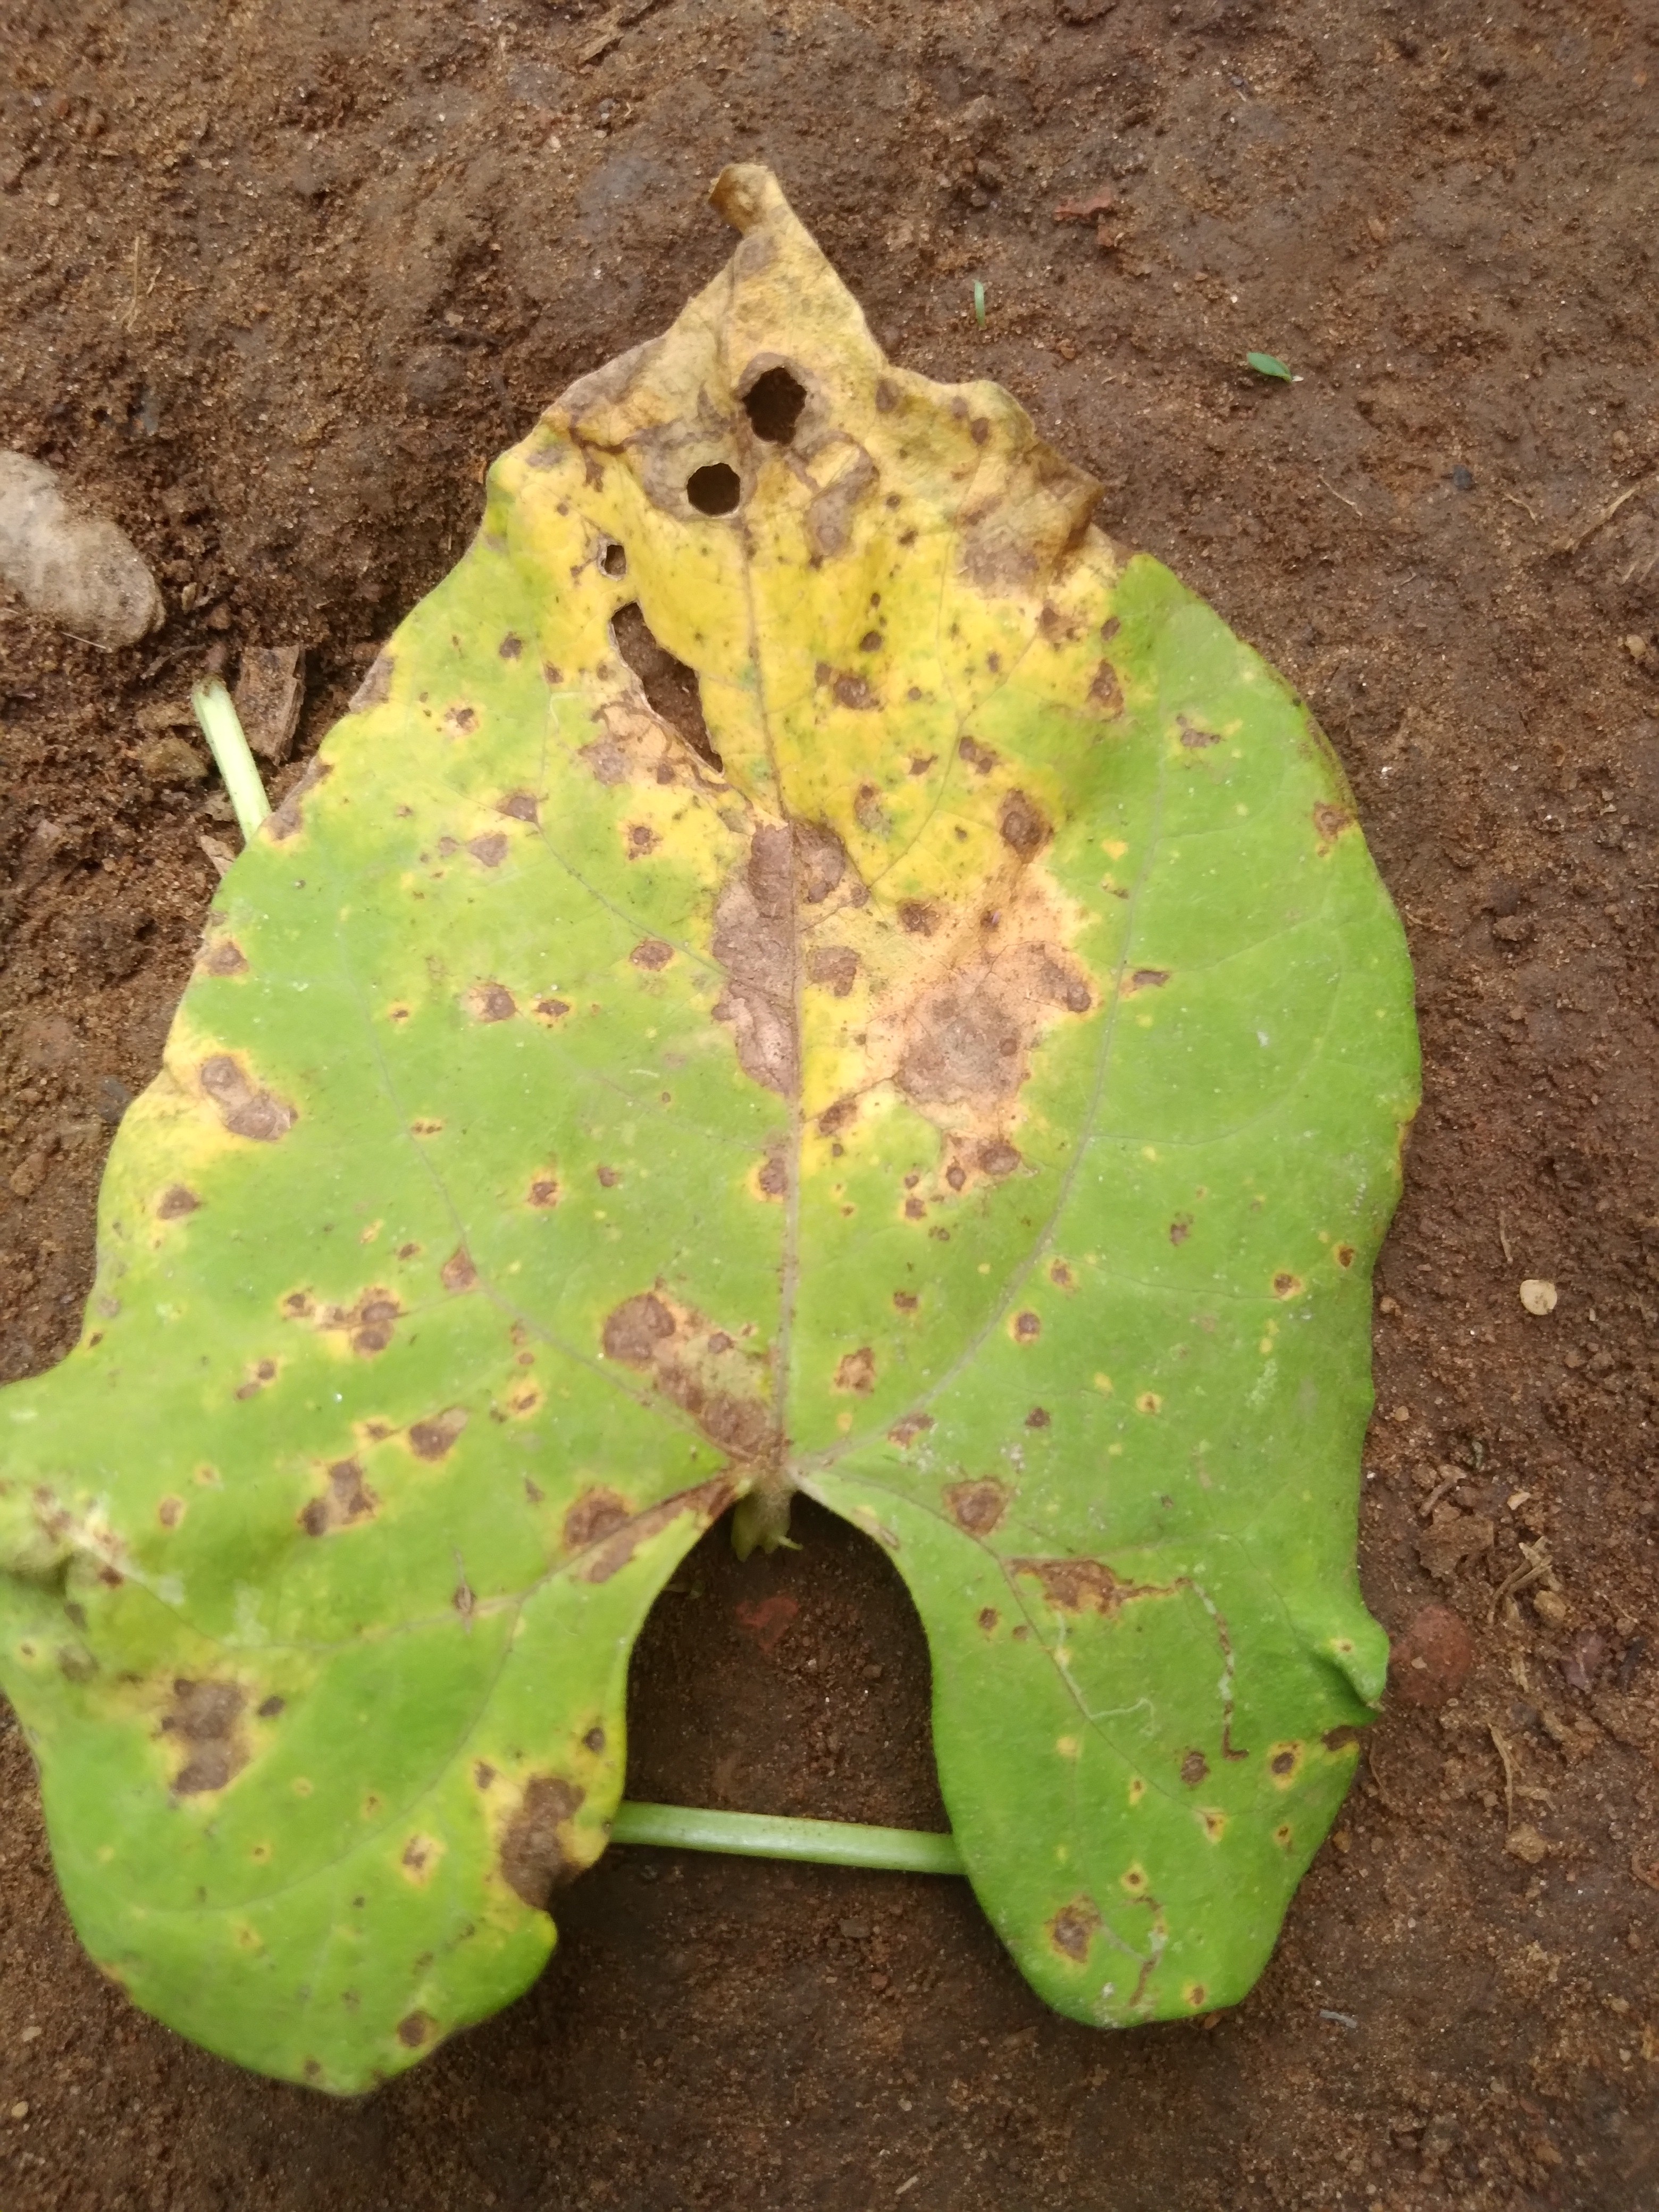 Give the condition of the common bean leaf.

rust
